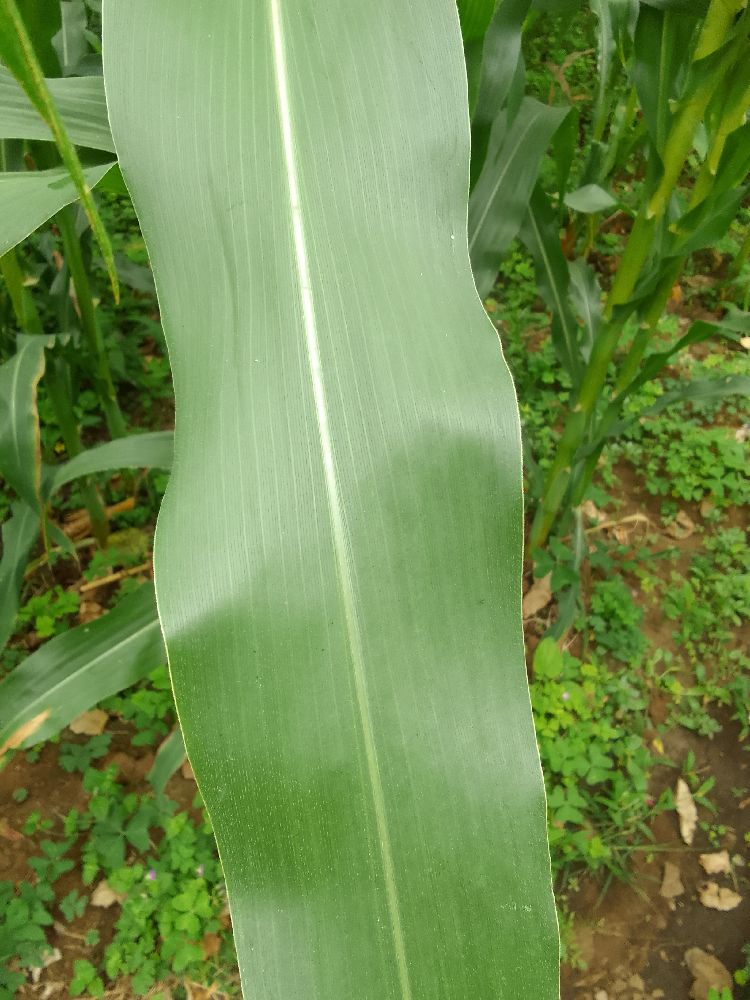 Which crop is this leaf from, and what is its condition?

maize, healthy
